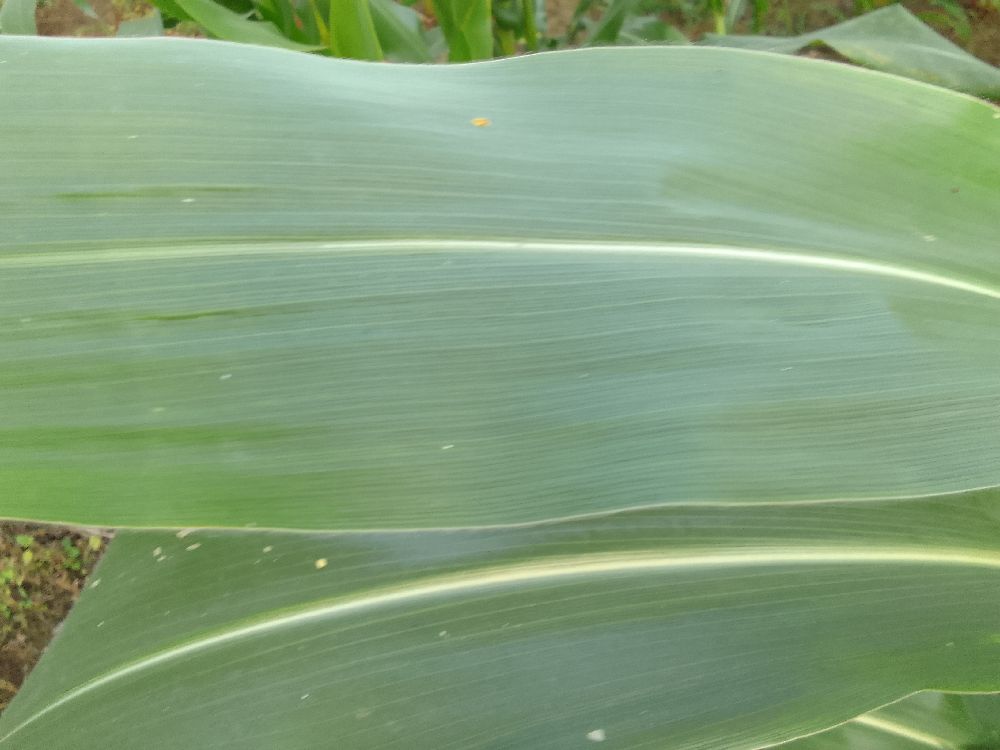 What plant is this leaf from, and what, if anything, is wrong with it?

maize, healthy
